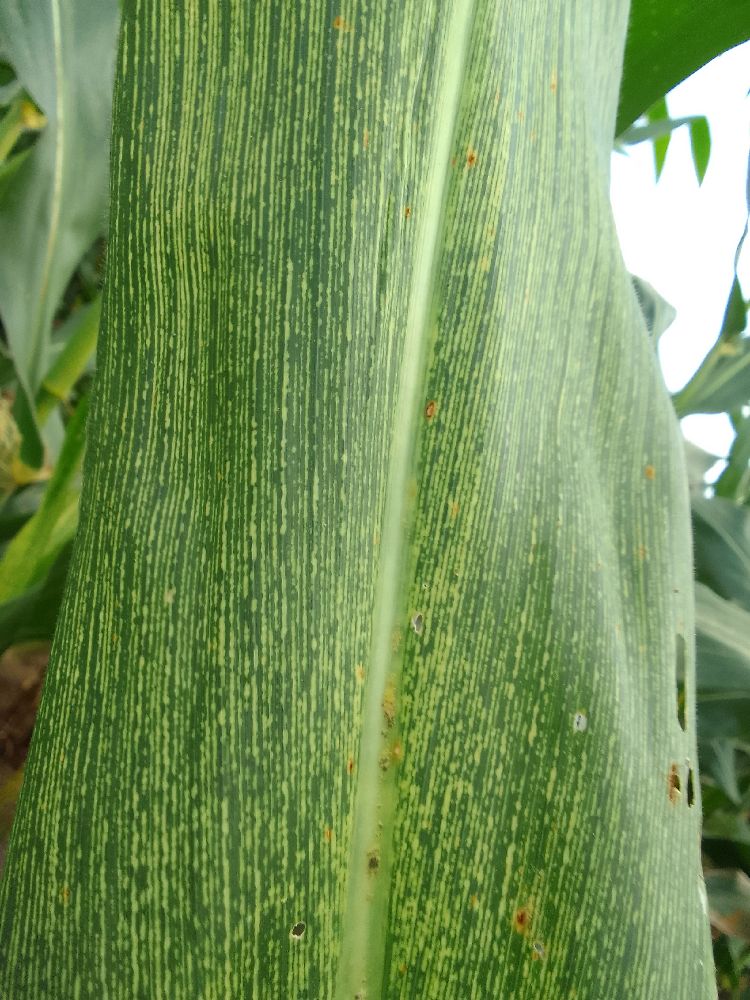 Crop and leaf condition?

maize, maize streak virus
